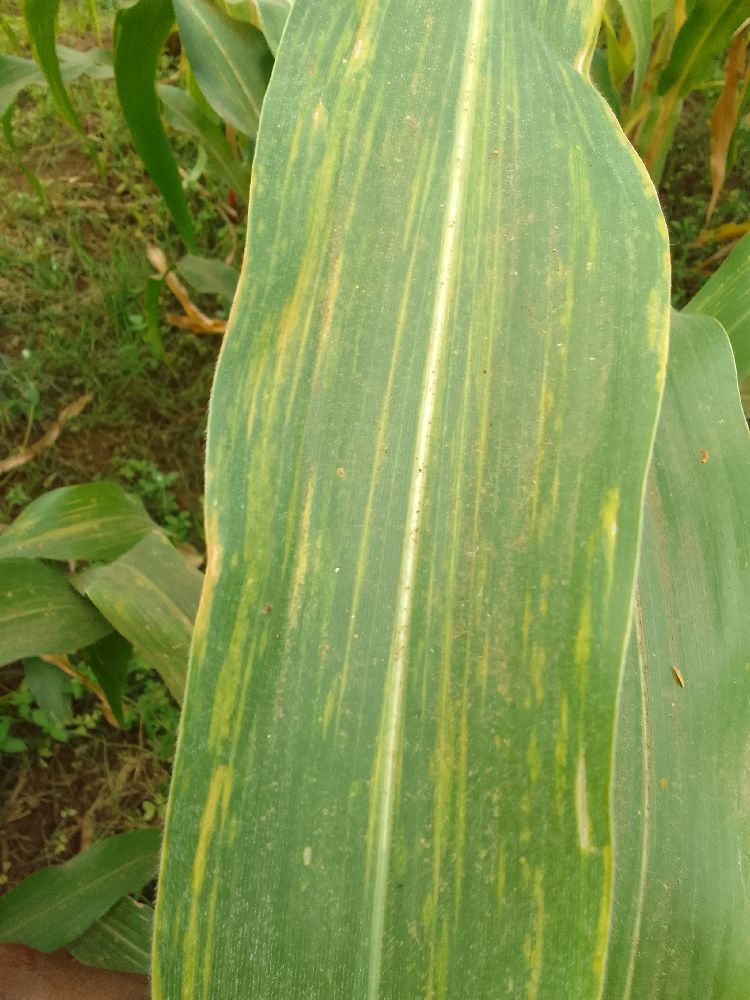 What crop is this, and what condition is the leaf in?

maize, maize lethal necrosis
